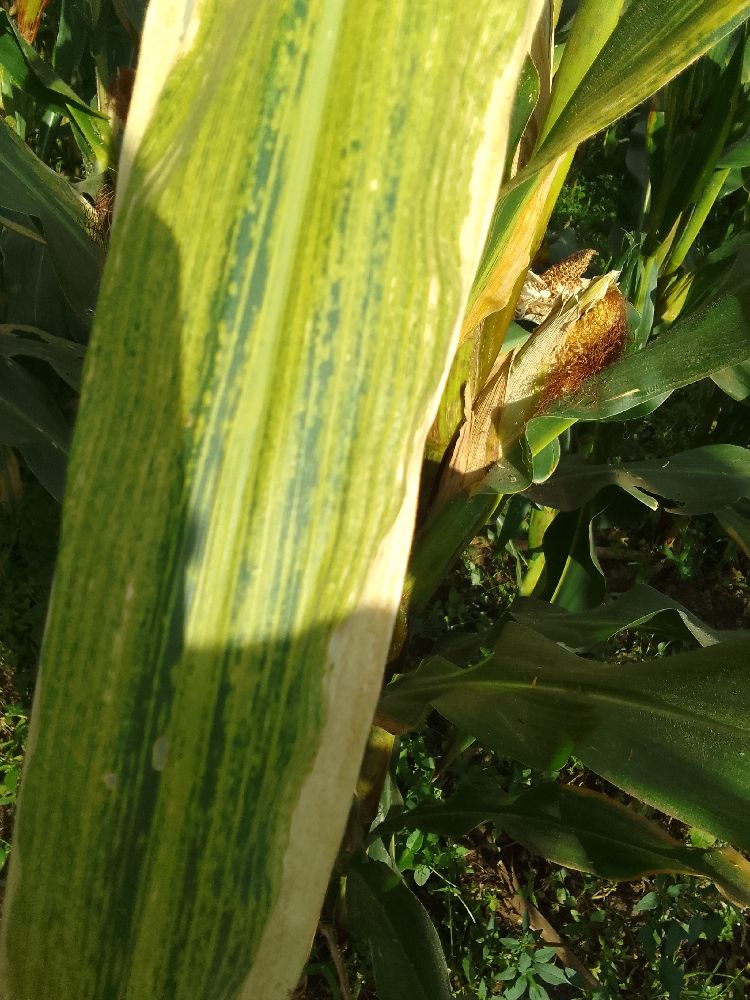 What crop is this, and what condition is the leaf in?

maize, maize lethal necrosis
